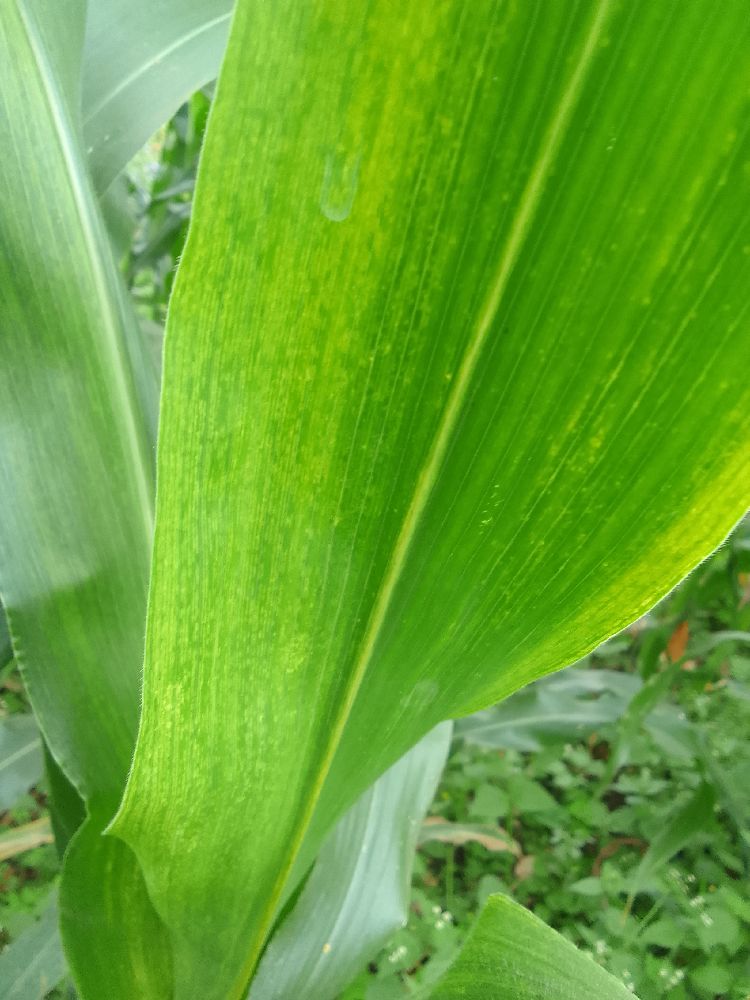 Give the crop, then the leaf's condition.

maize, maize lethal necrosis
